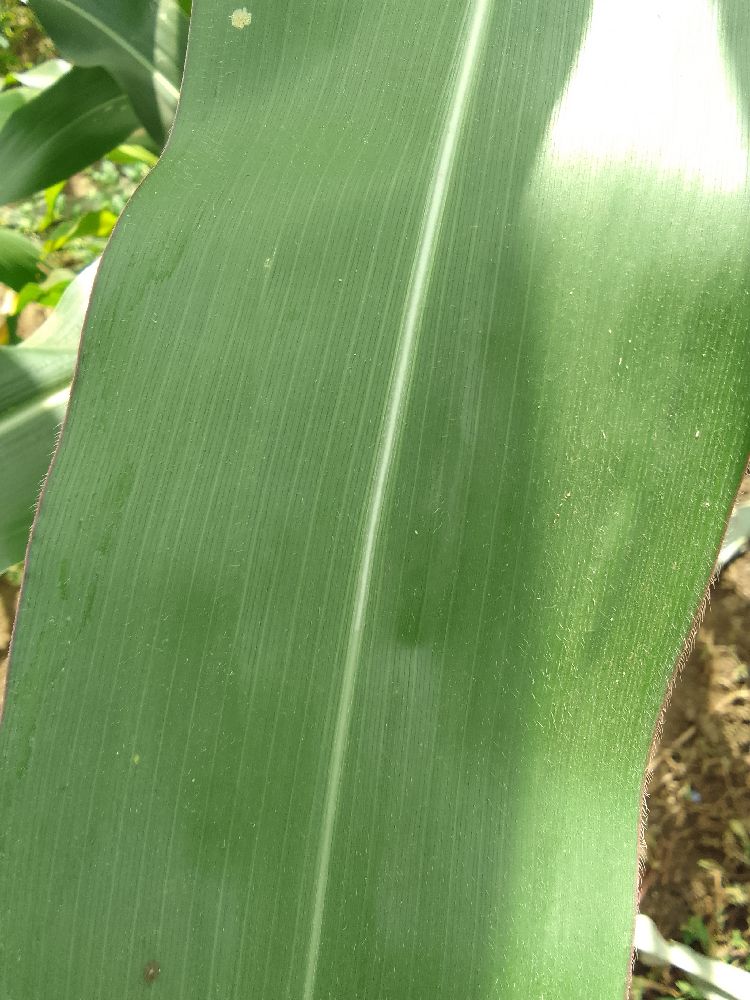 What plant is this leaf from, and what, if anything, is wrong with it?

maize, healthy
